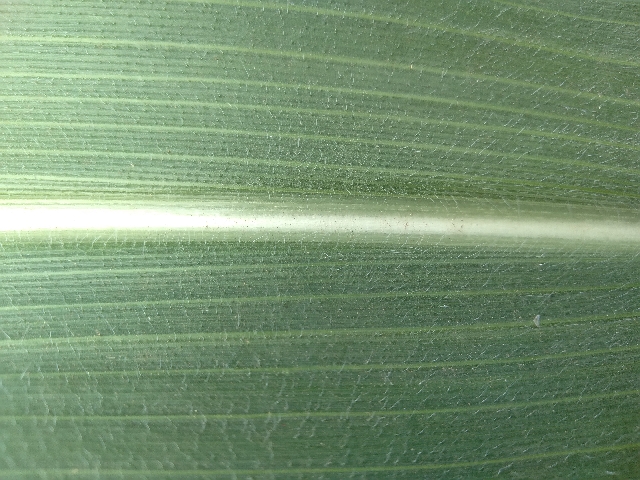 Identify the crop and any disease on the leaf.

maize, healthy
